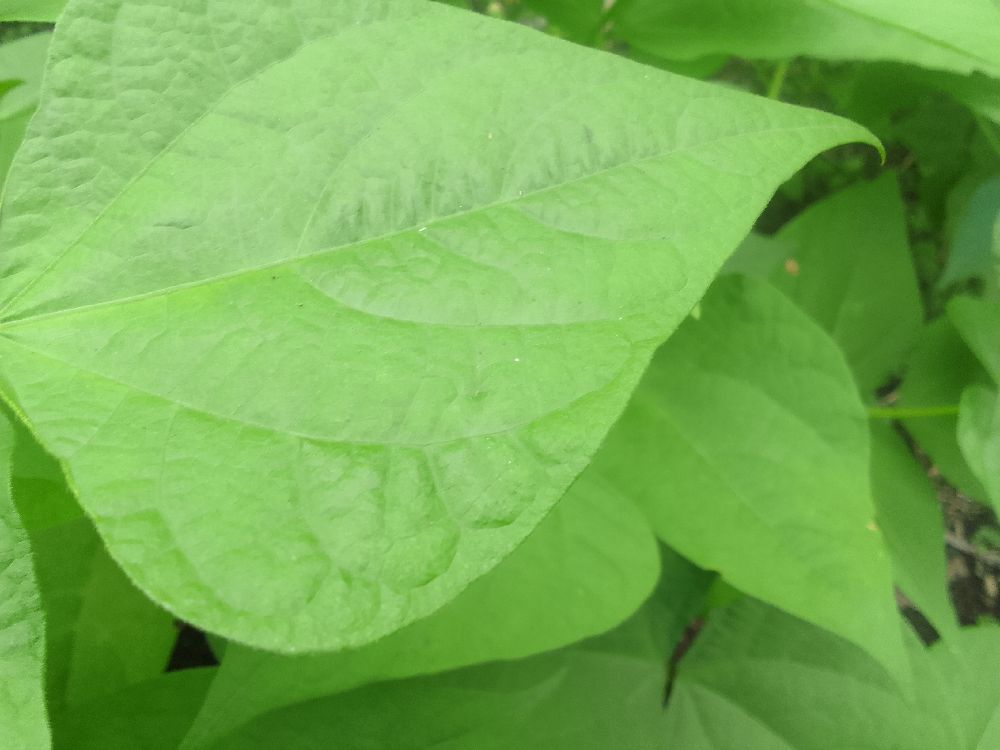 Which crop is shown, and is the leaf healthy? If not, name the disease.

common bean, healthy
